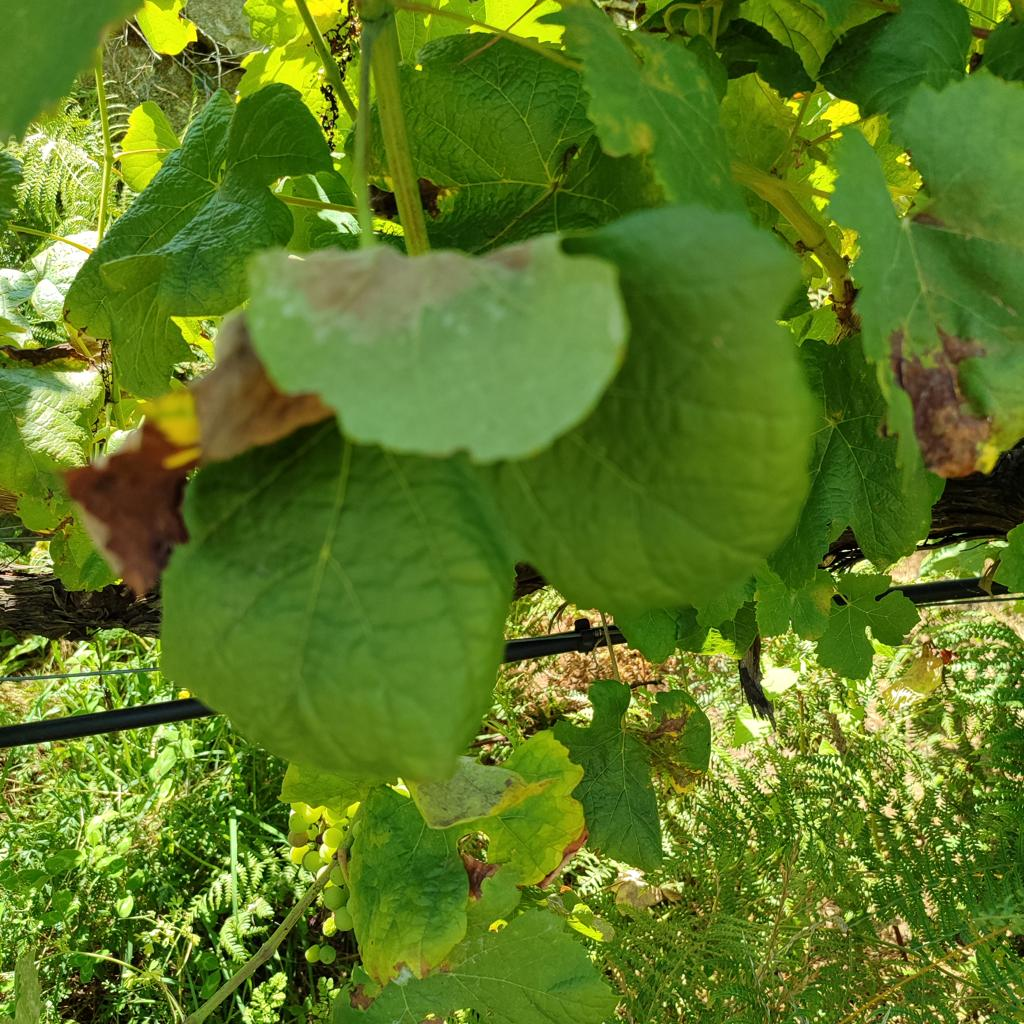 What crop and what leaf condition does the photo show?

grapevine, downy mildew
